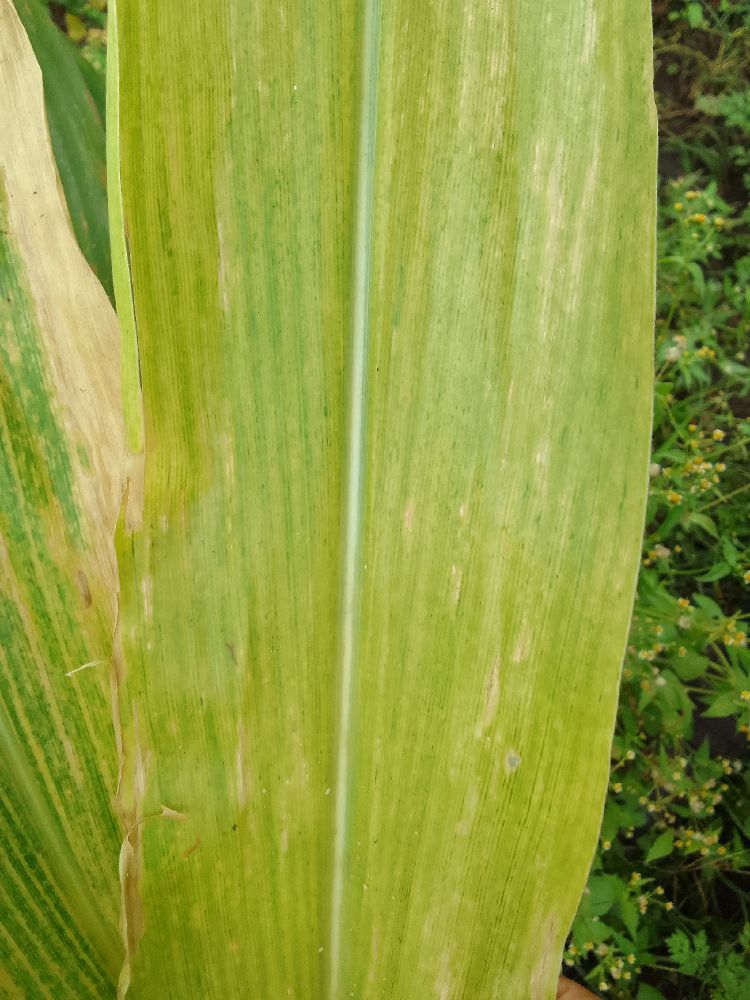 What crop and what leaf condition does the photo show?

maize, maize lethal necrosis
